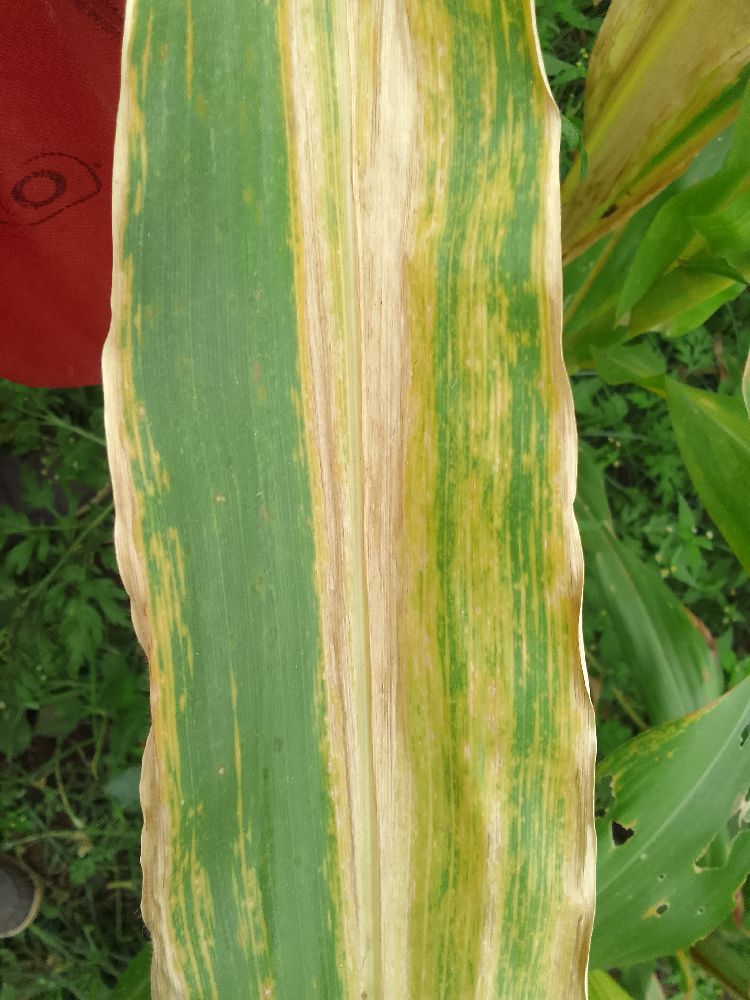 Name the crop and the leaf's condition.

maize, maize lethal necrosis
